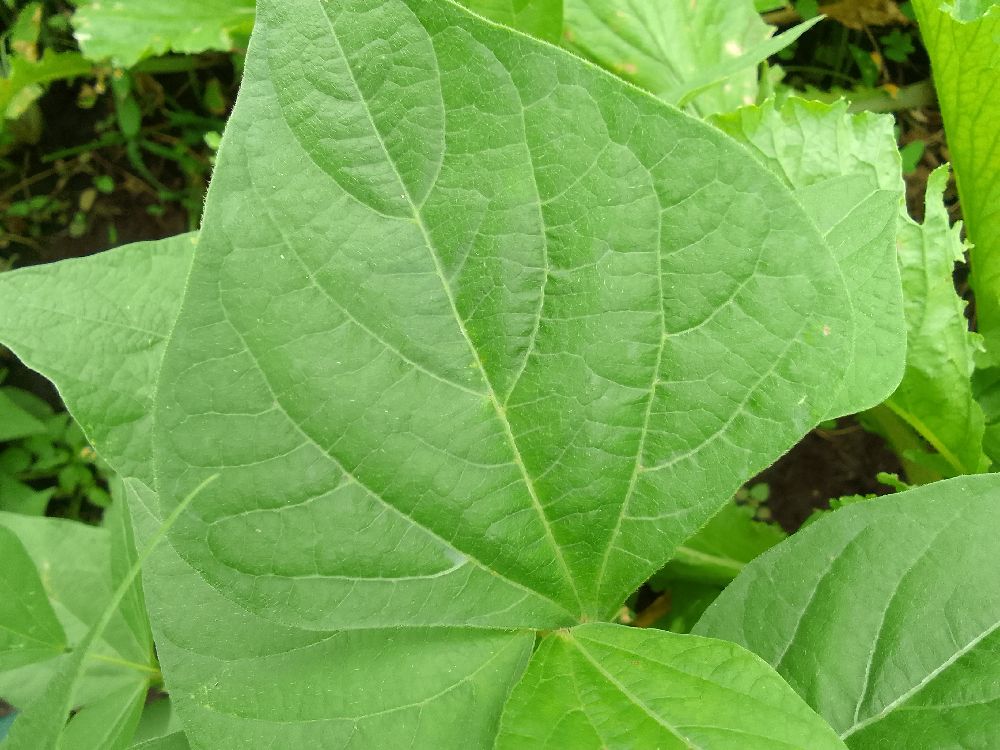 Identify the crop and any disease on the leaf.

common bean, healthy
